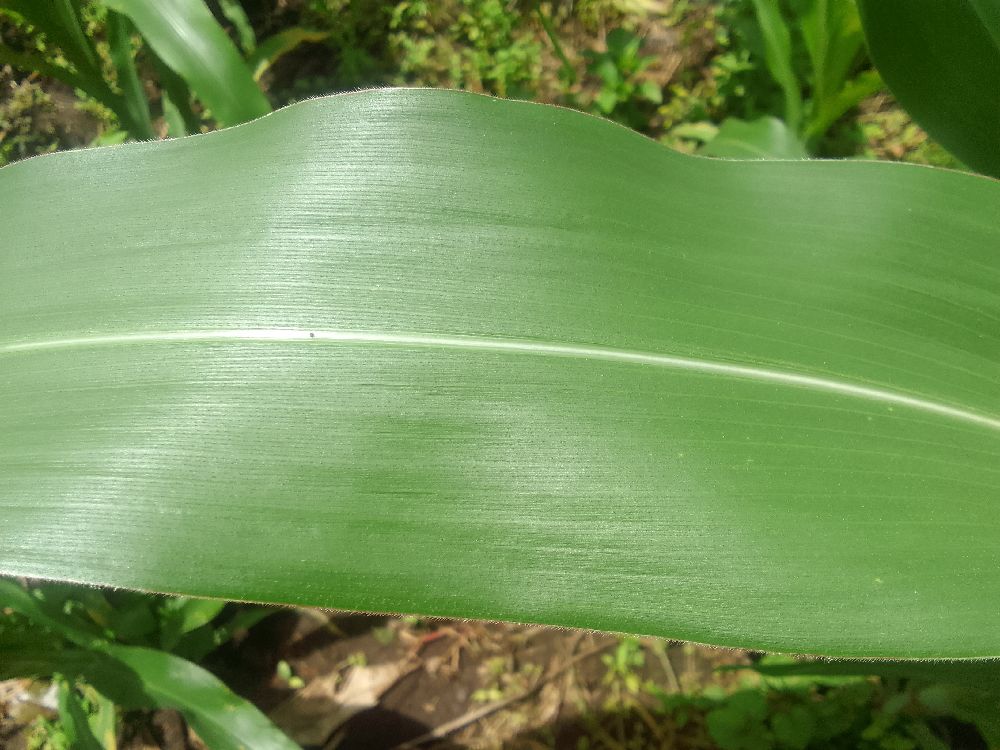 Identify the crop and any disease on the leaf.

maize, healthy
